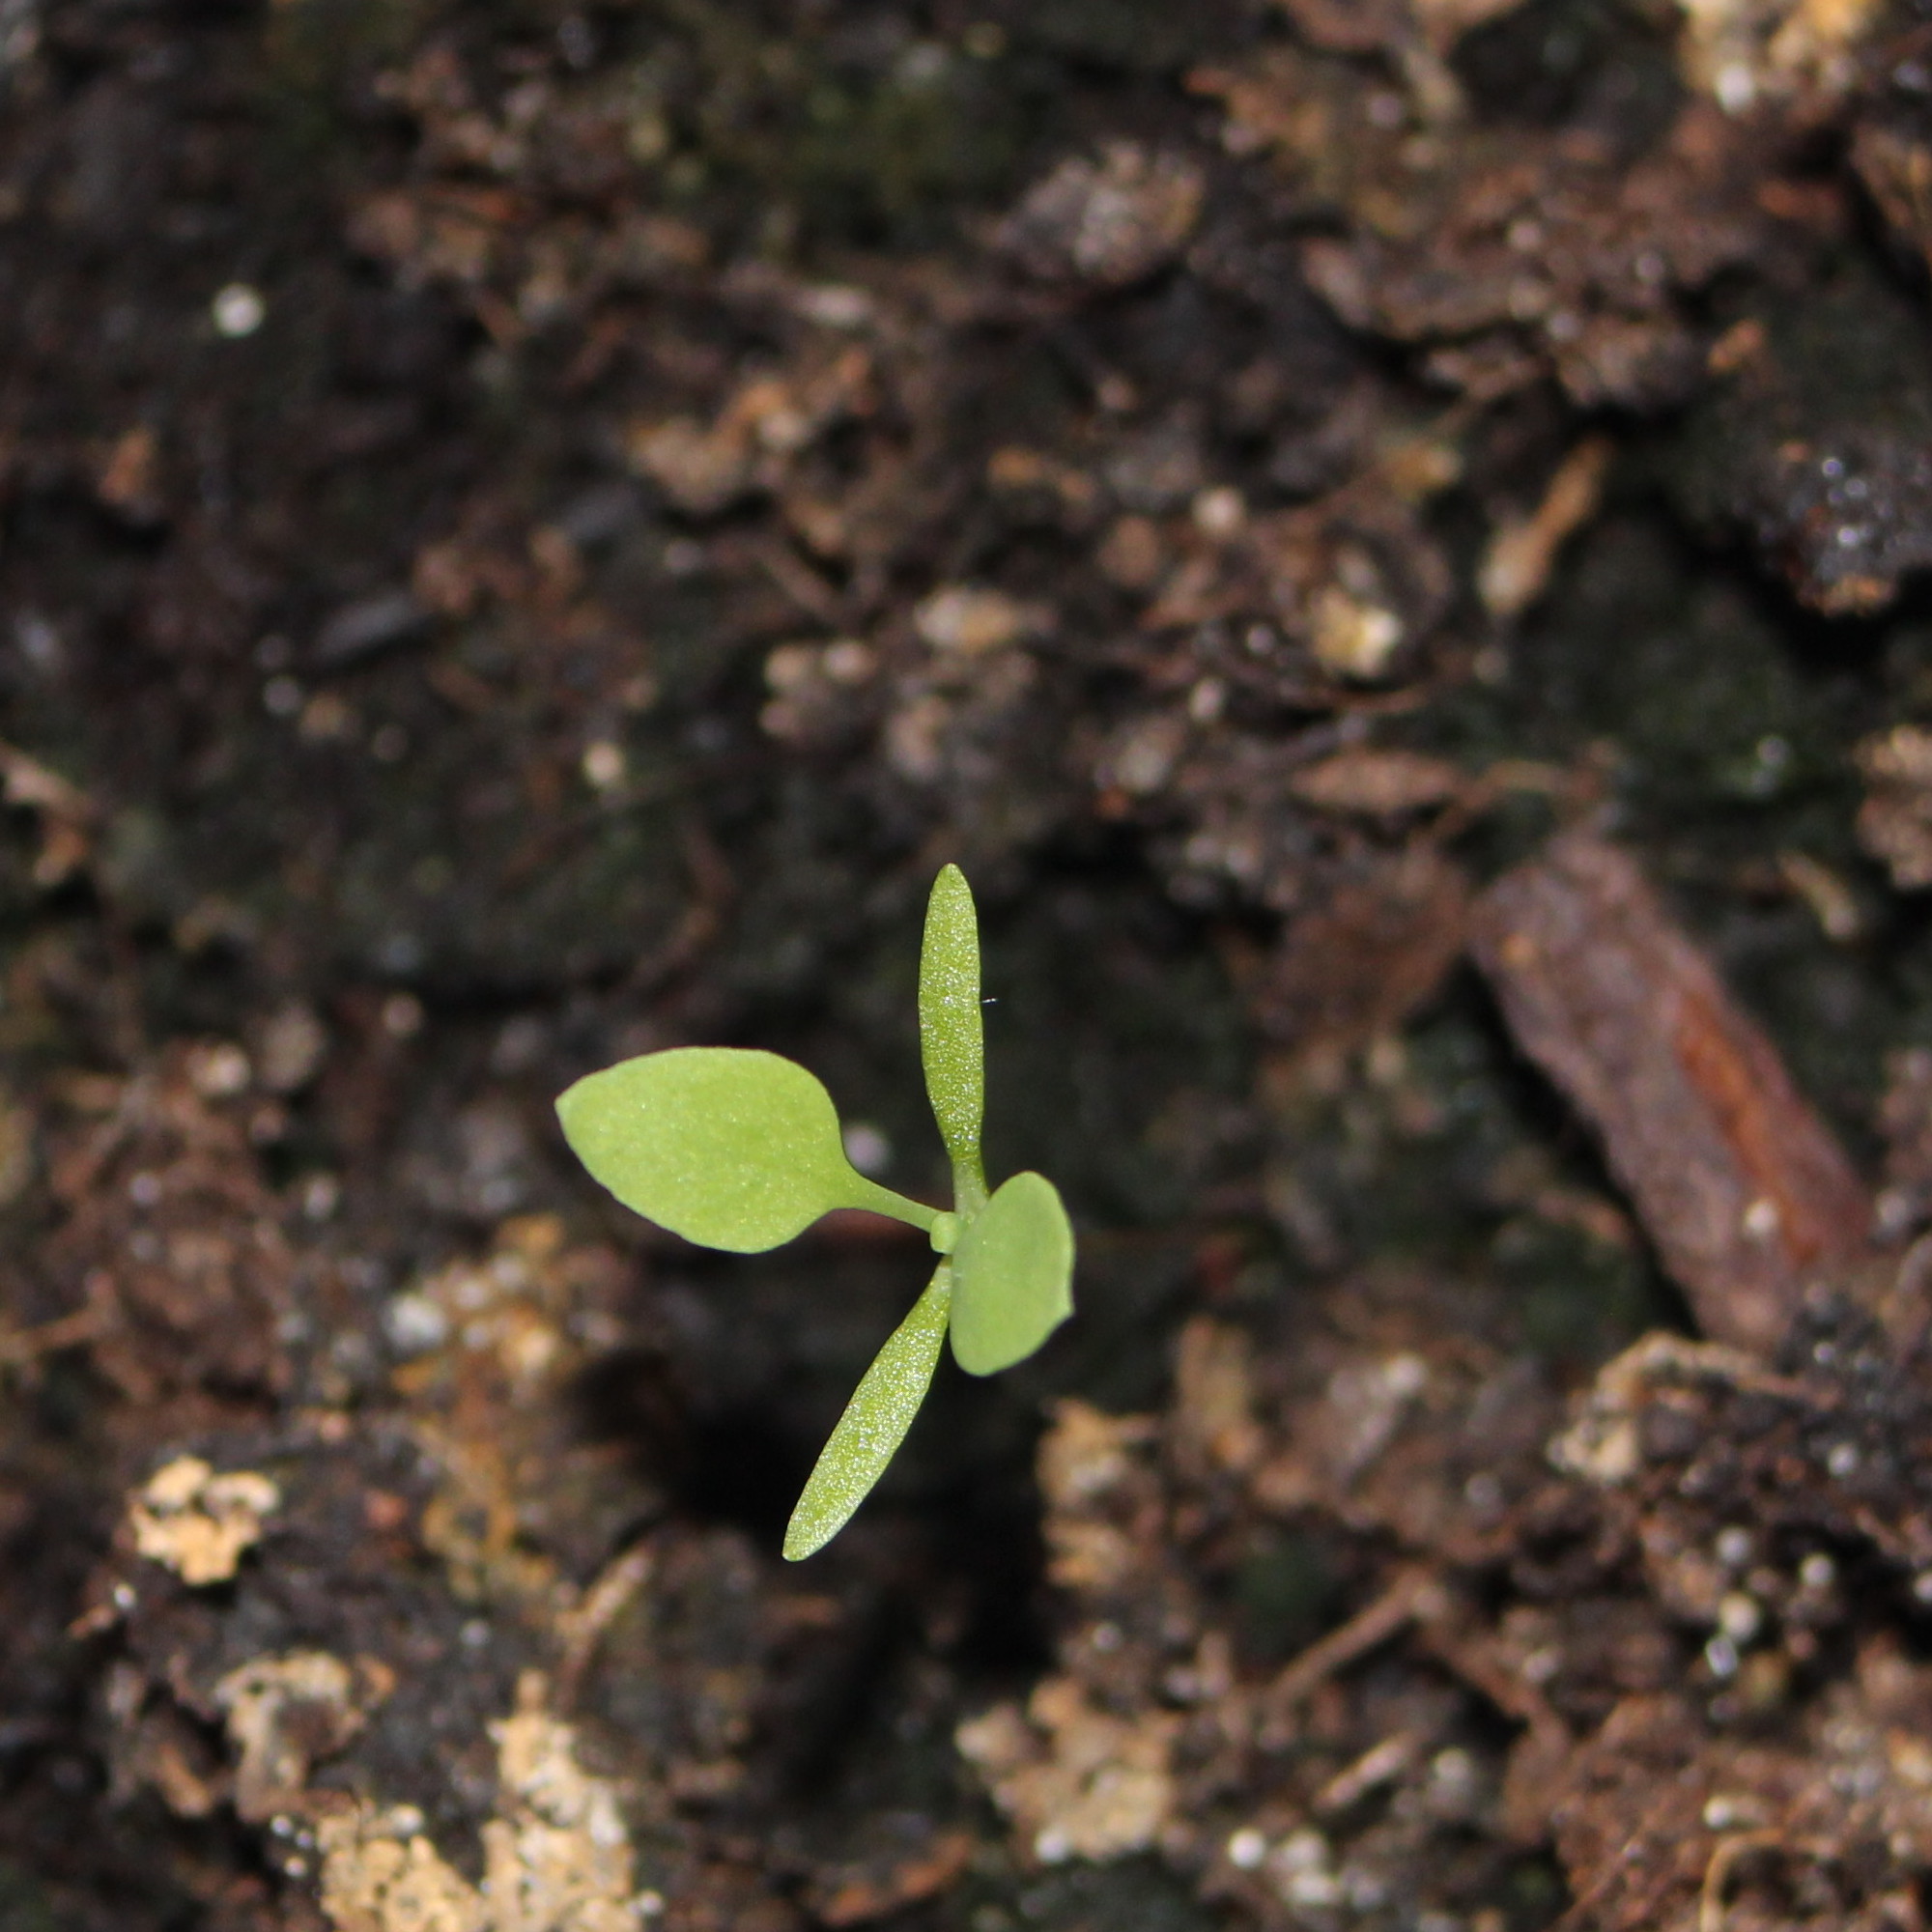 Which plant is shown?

Papaver rhoeas
